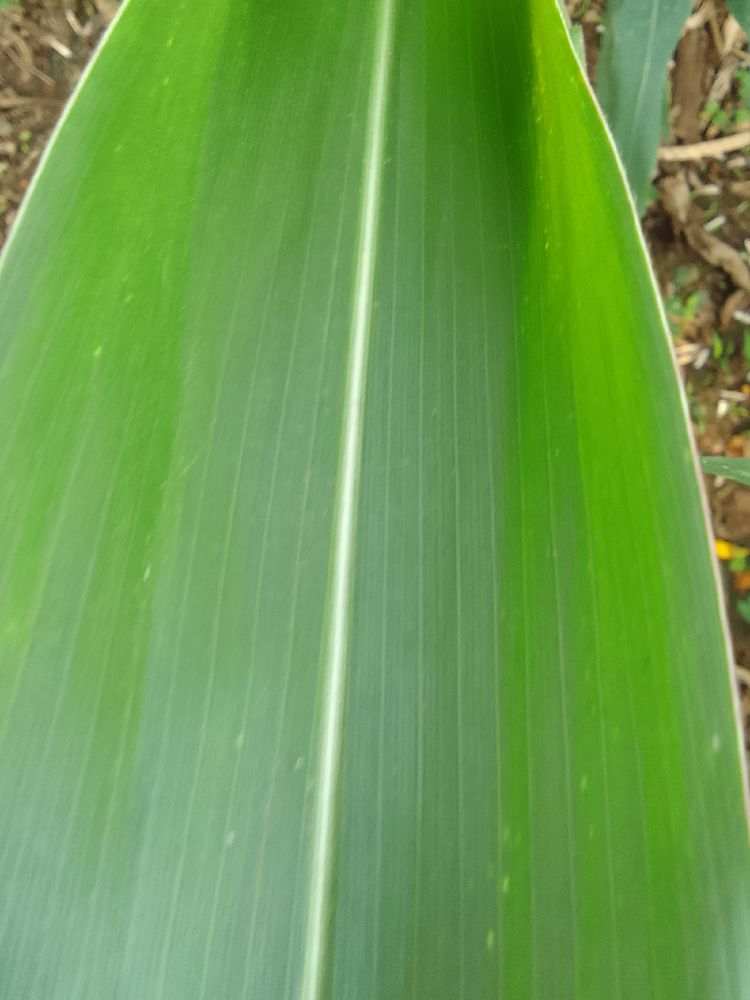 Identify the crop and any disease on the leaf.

maize, healthy
